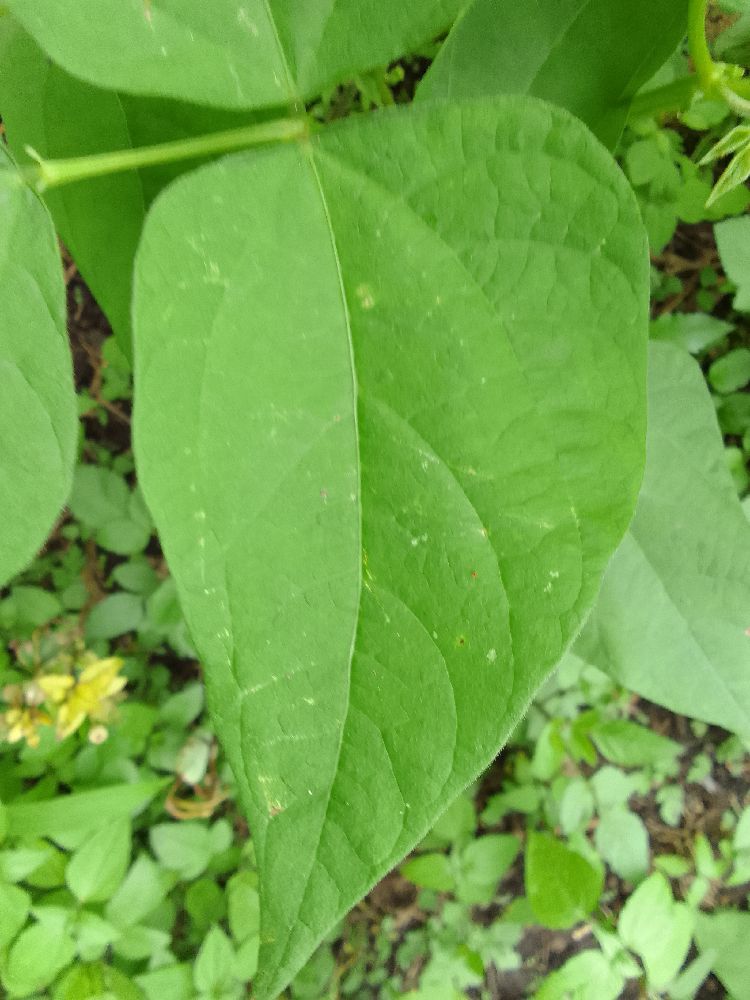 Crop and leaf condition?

common bean, healthy
